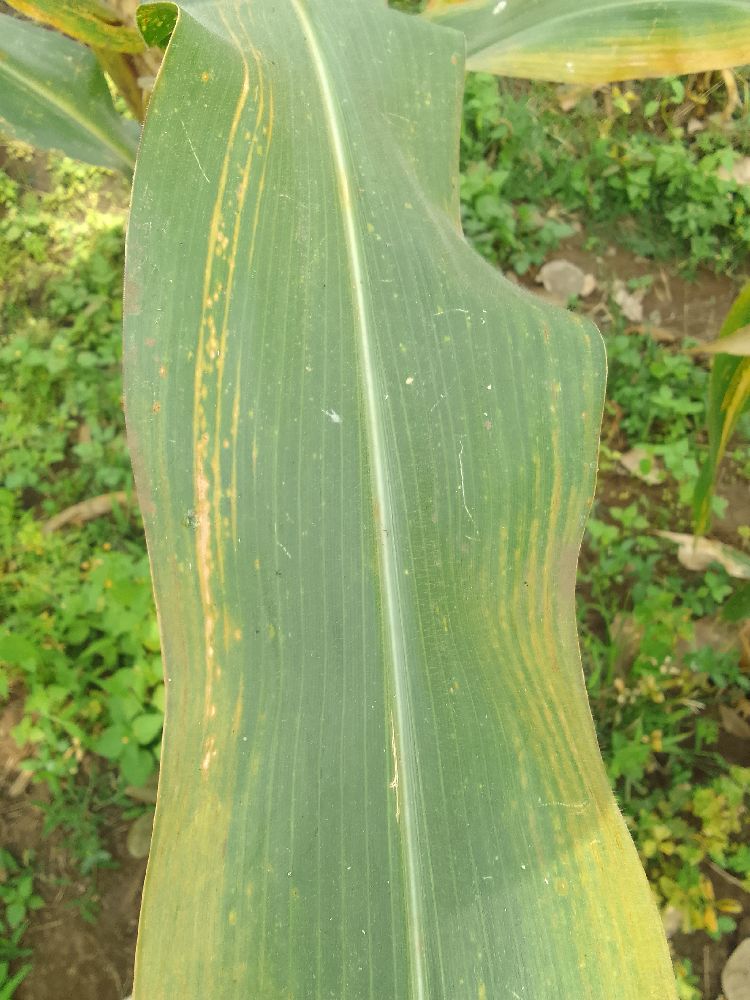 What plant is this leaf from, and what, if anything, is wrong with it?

maize, maize lethal necrosis
